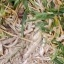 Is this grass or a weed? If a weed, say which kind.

grass
